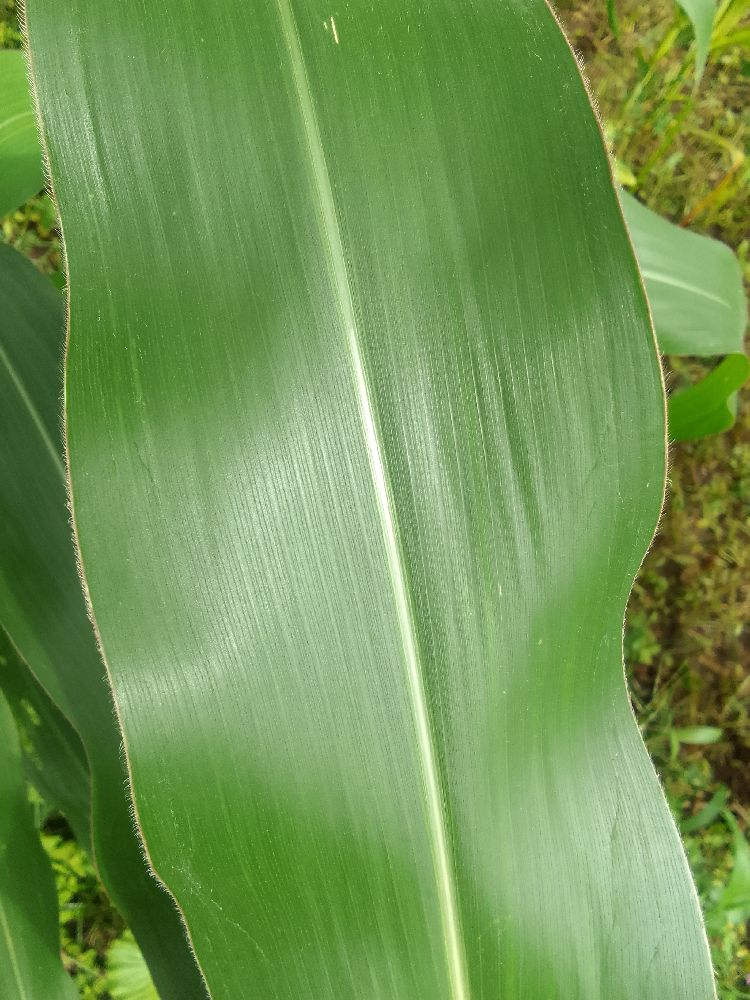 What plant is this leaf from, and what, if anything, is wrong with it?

maize, healthy
